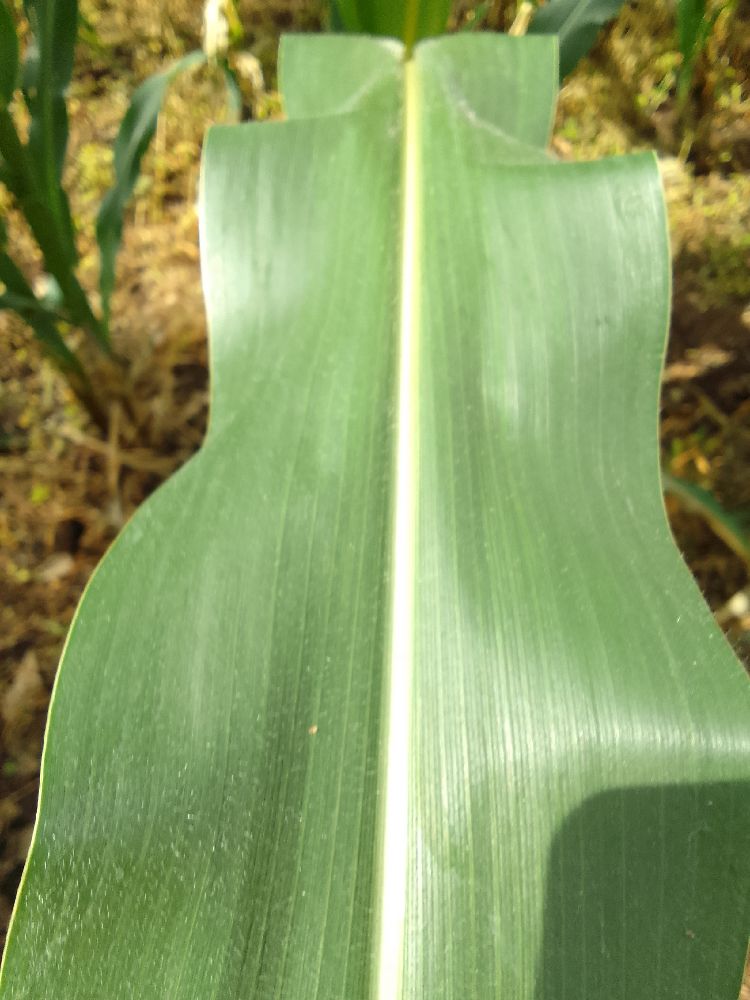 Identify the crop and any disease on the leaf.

maize, healthy
